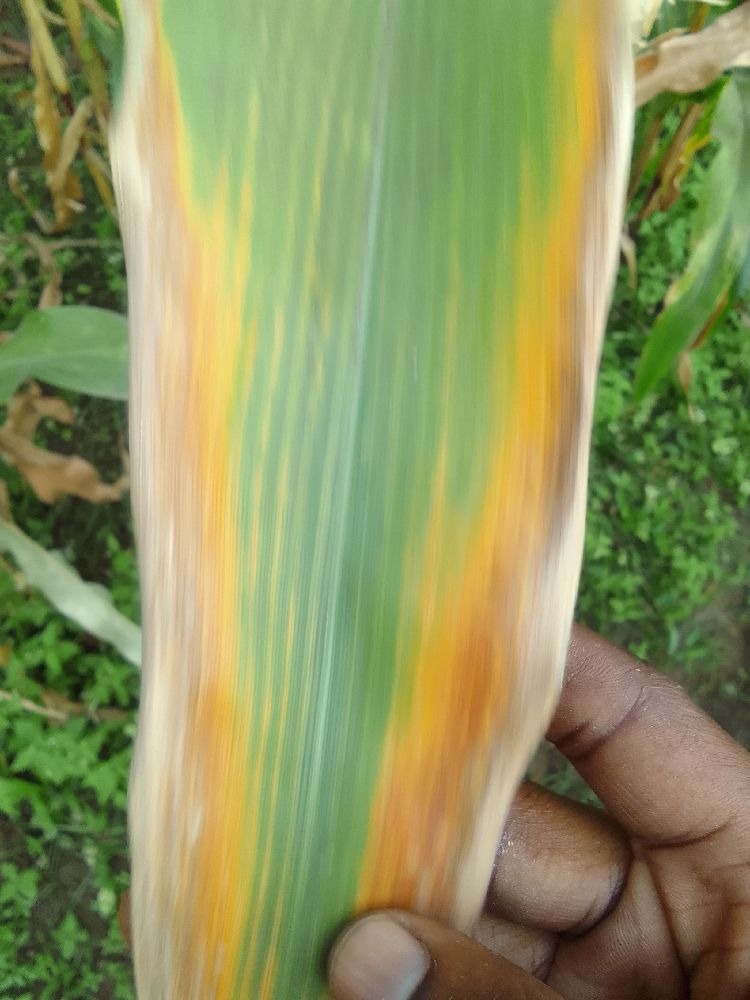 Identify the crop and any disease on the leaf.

maize, maize lethal necrosis
